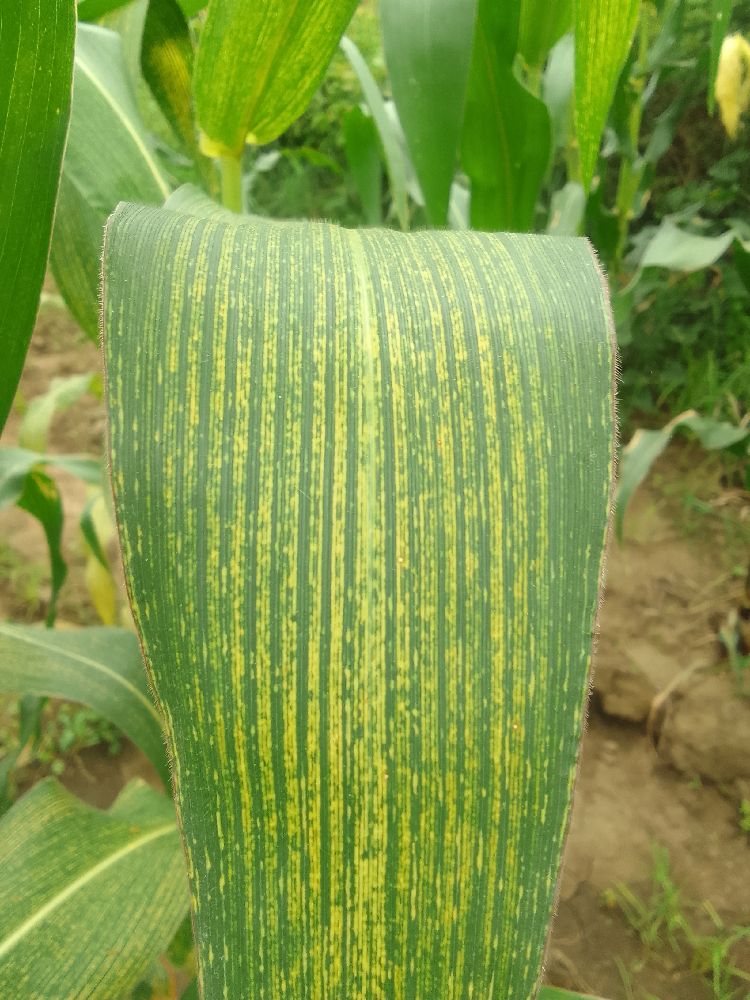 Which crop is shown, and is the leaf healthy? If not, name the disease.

maize, maize streak virus
